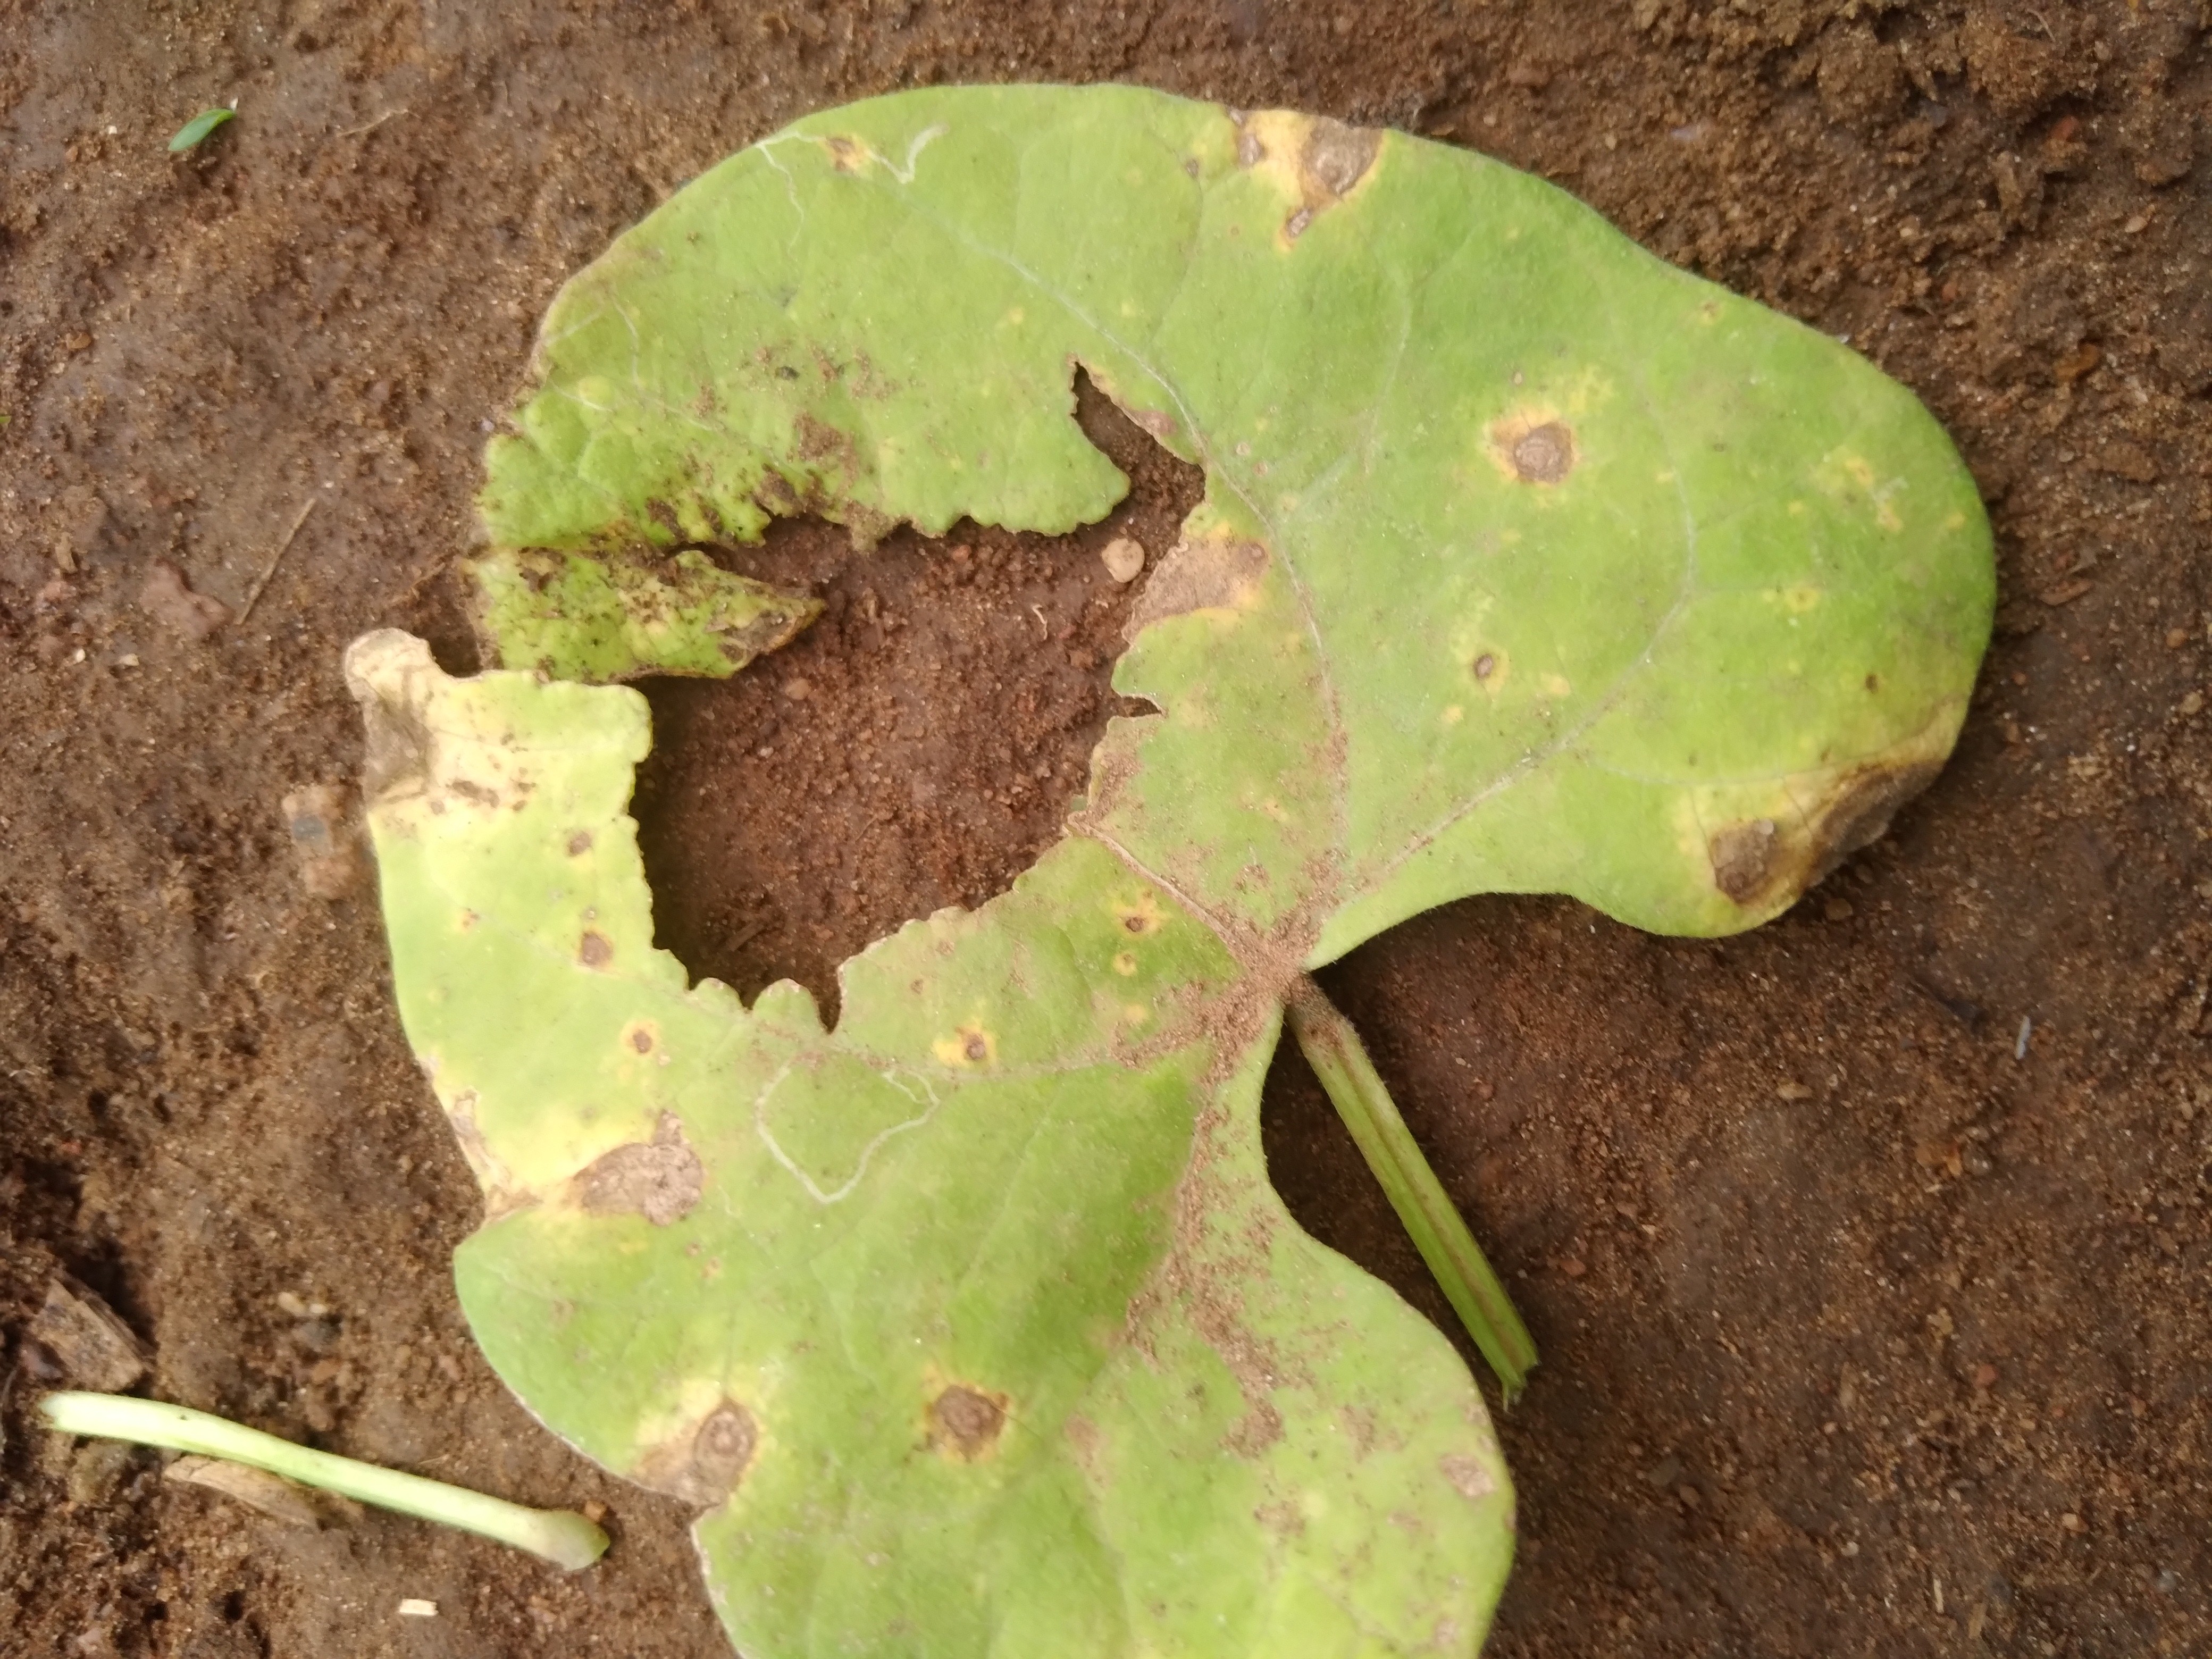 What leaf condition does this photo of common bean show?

rust
